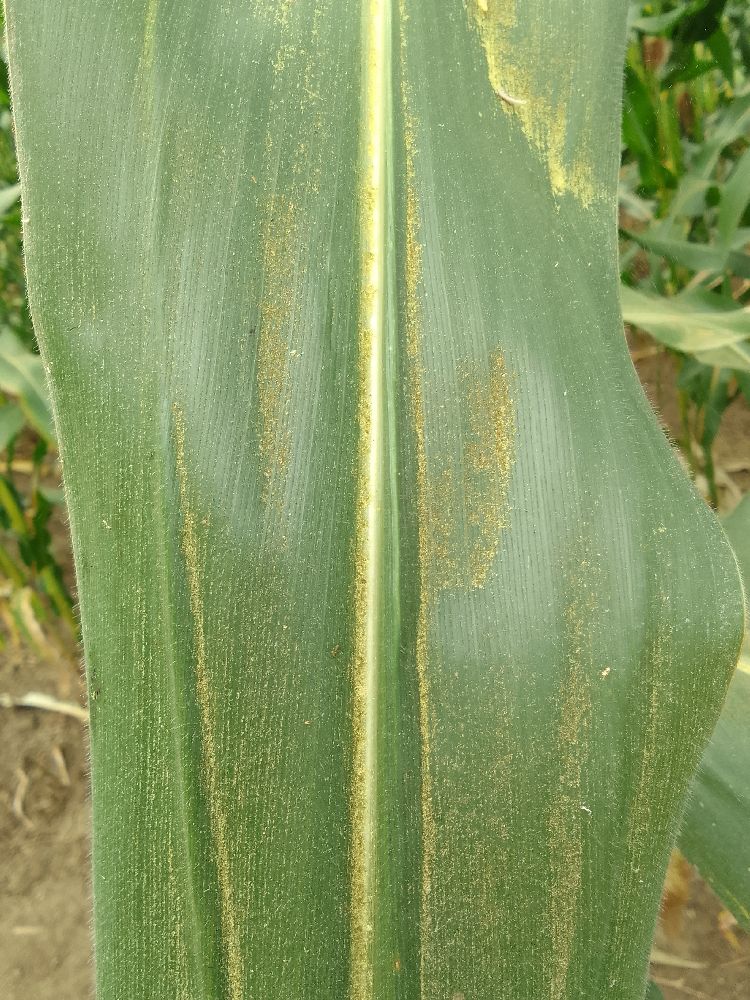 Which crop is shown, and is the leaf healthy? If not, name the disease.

maize, healthy
